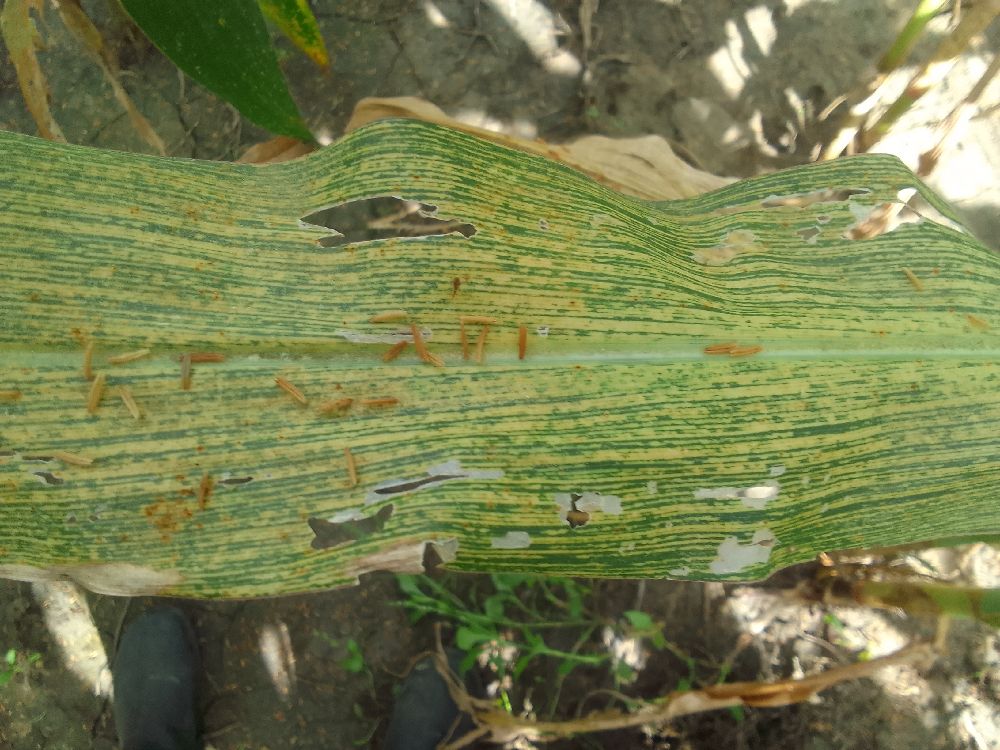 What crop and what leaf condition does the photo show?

maize, maize streak virus
